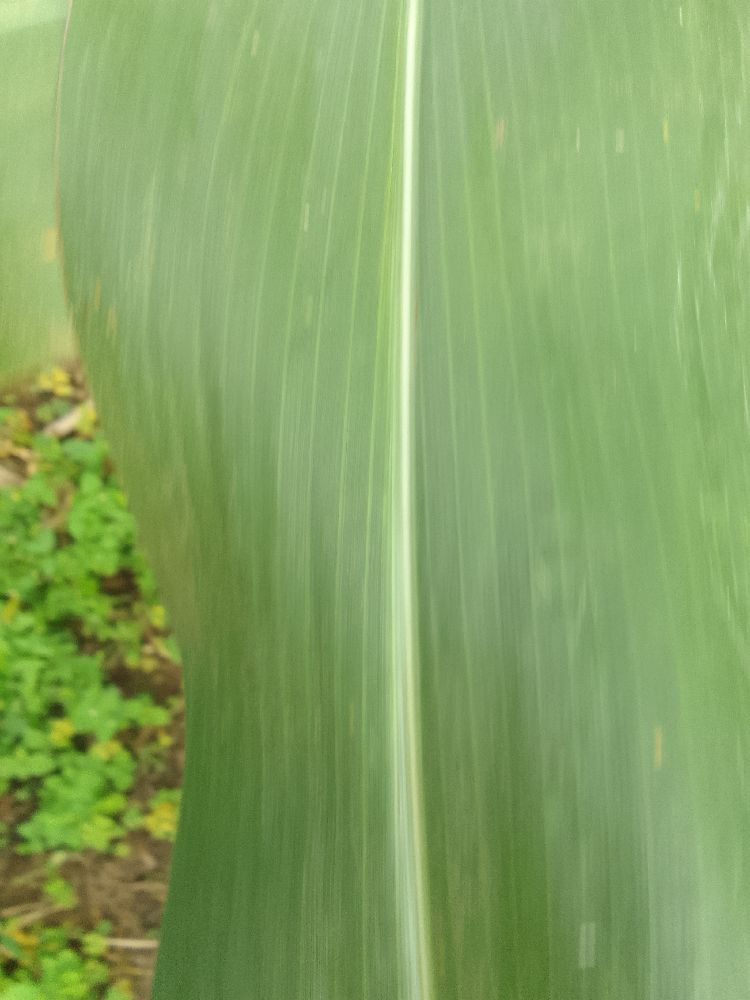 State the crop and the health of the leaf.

maize, healthy
